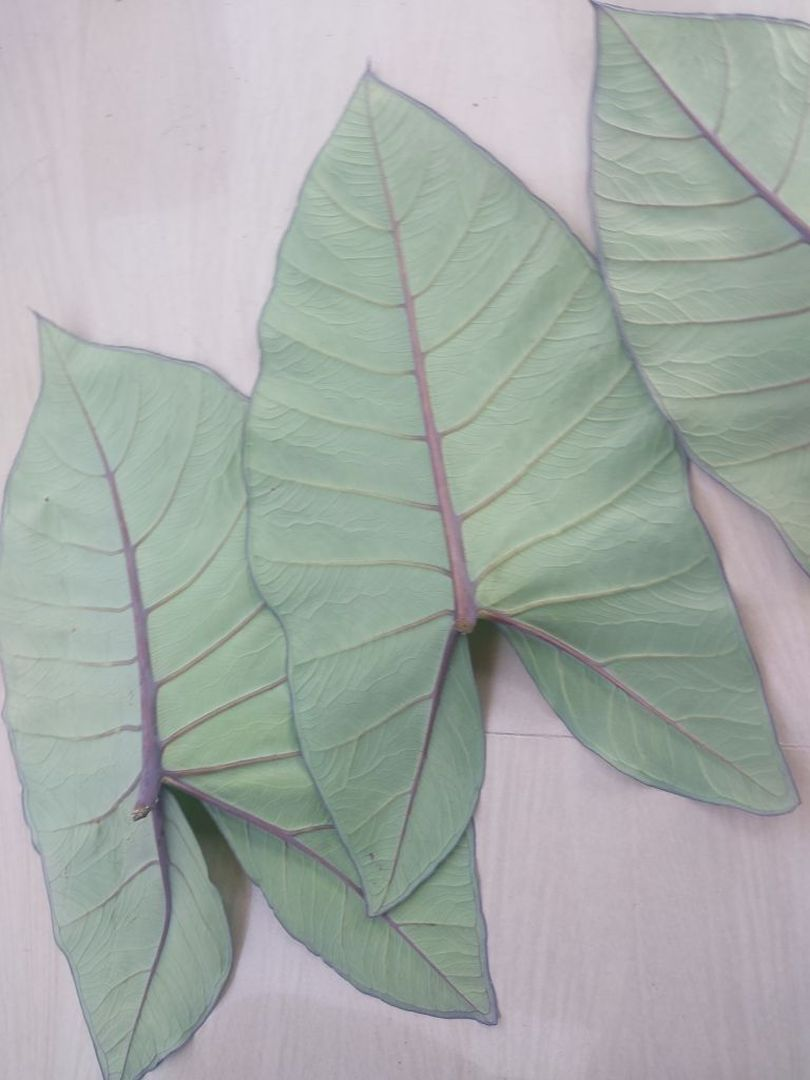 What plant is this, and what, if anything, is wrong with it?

taro, healthy
